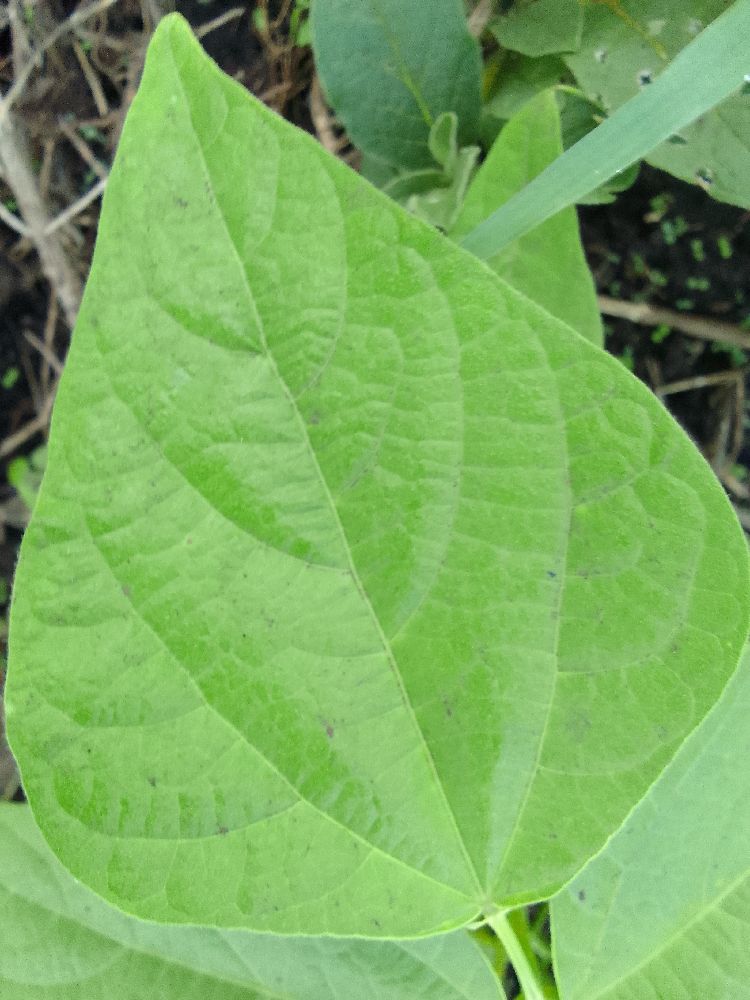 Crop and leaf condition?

common bean, healthy
